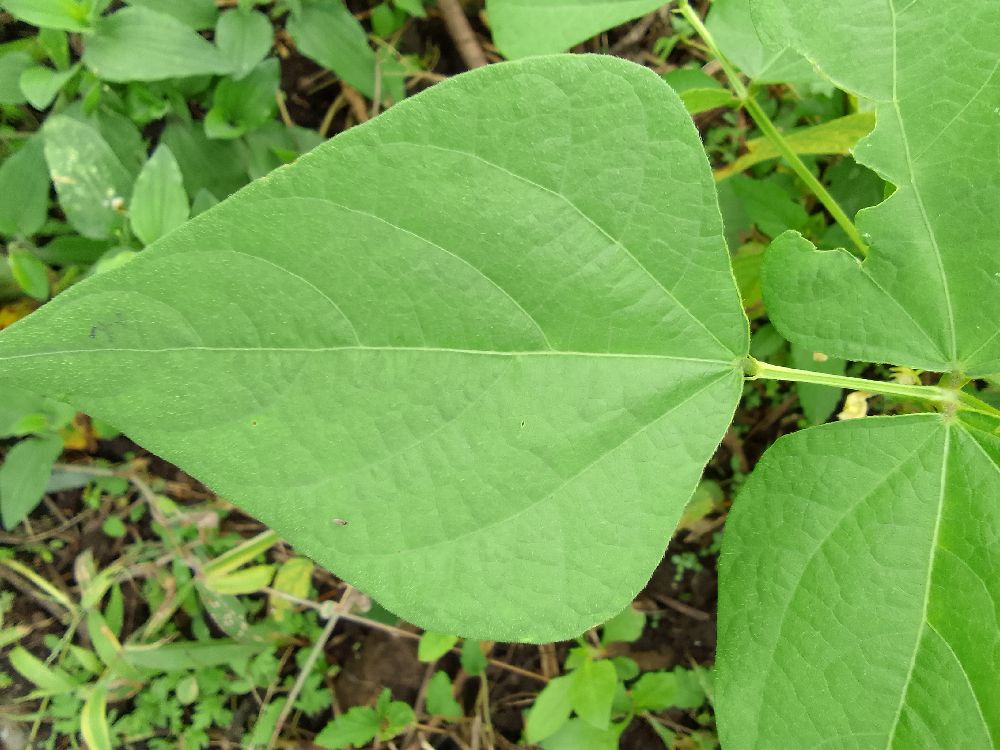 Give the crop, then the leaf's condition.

common bean, healthy
